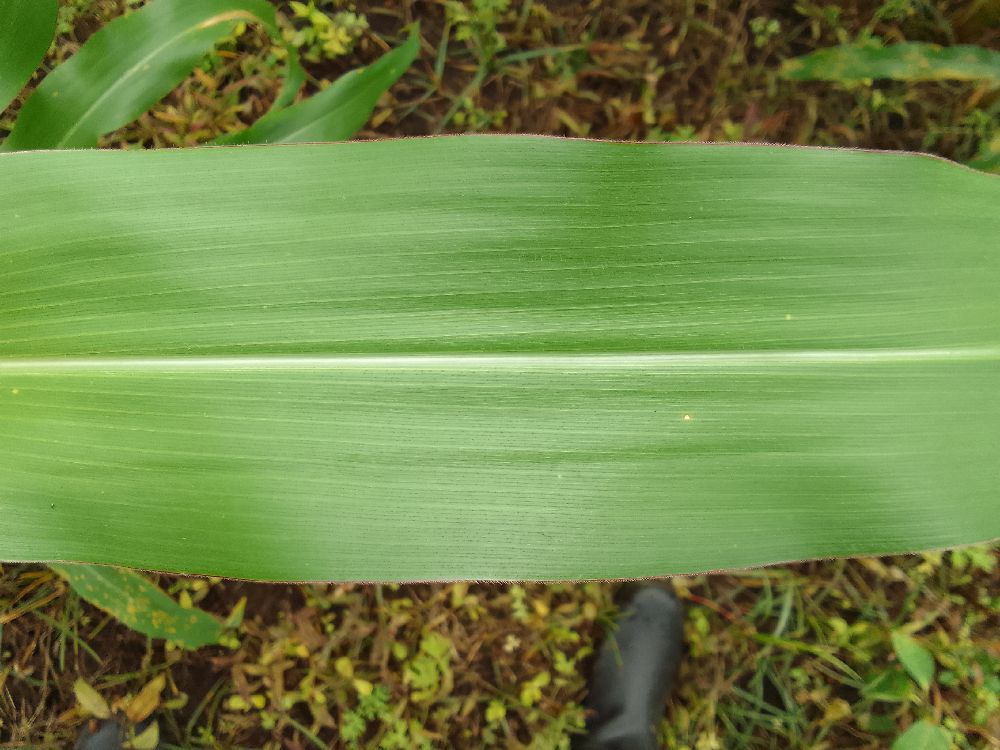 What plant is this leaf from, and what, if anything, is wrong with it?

maize, healthy
